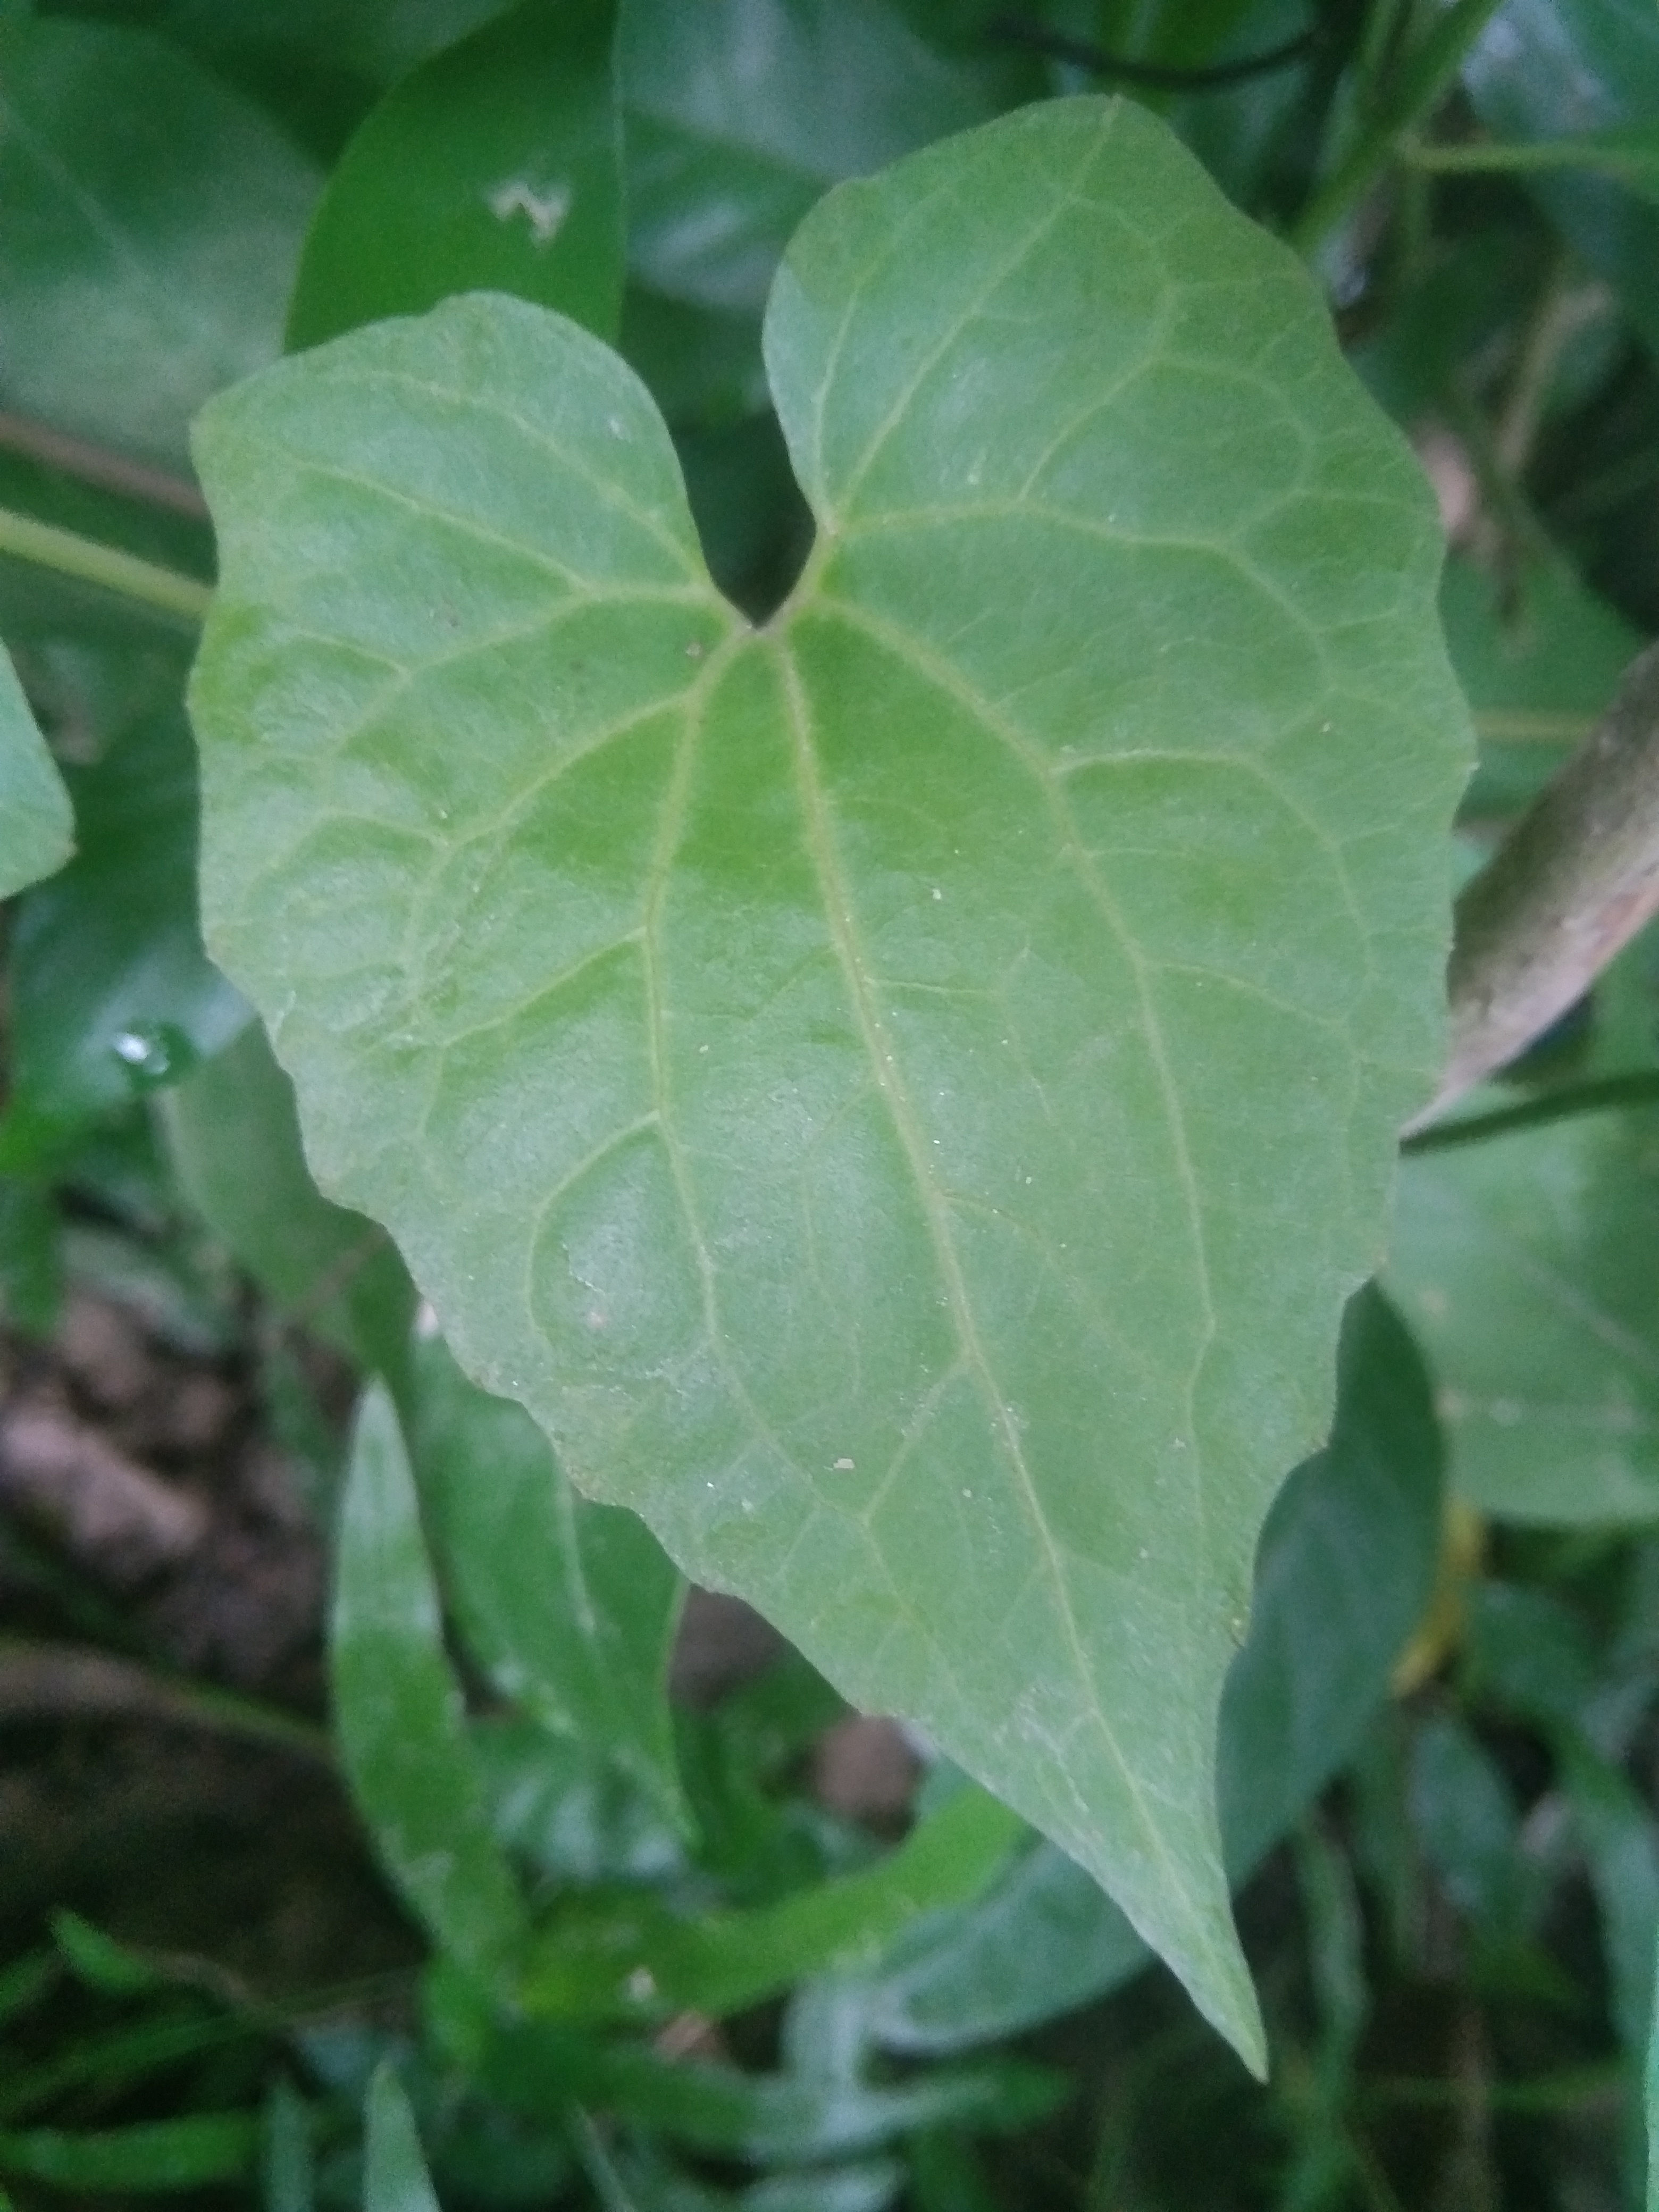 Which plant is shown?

bitter vine
